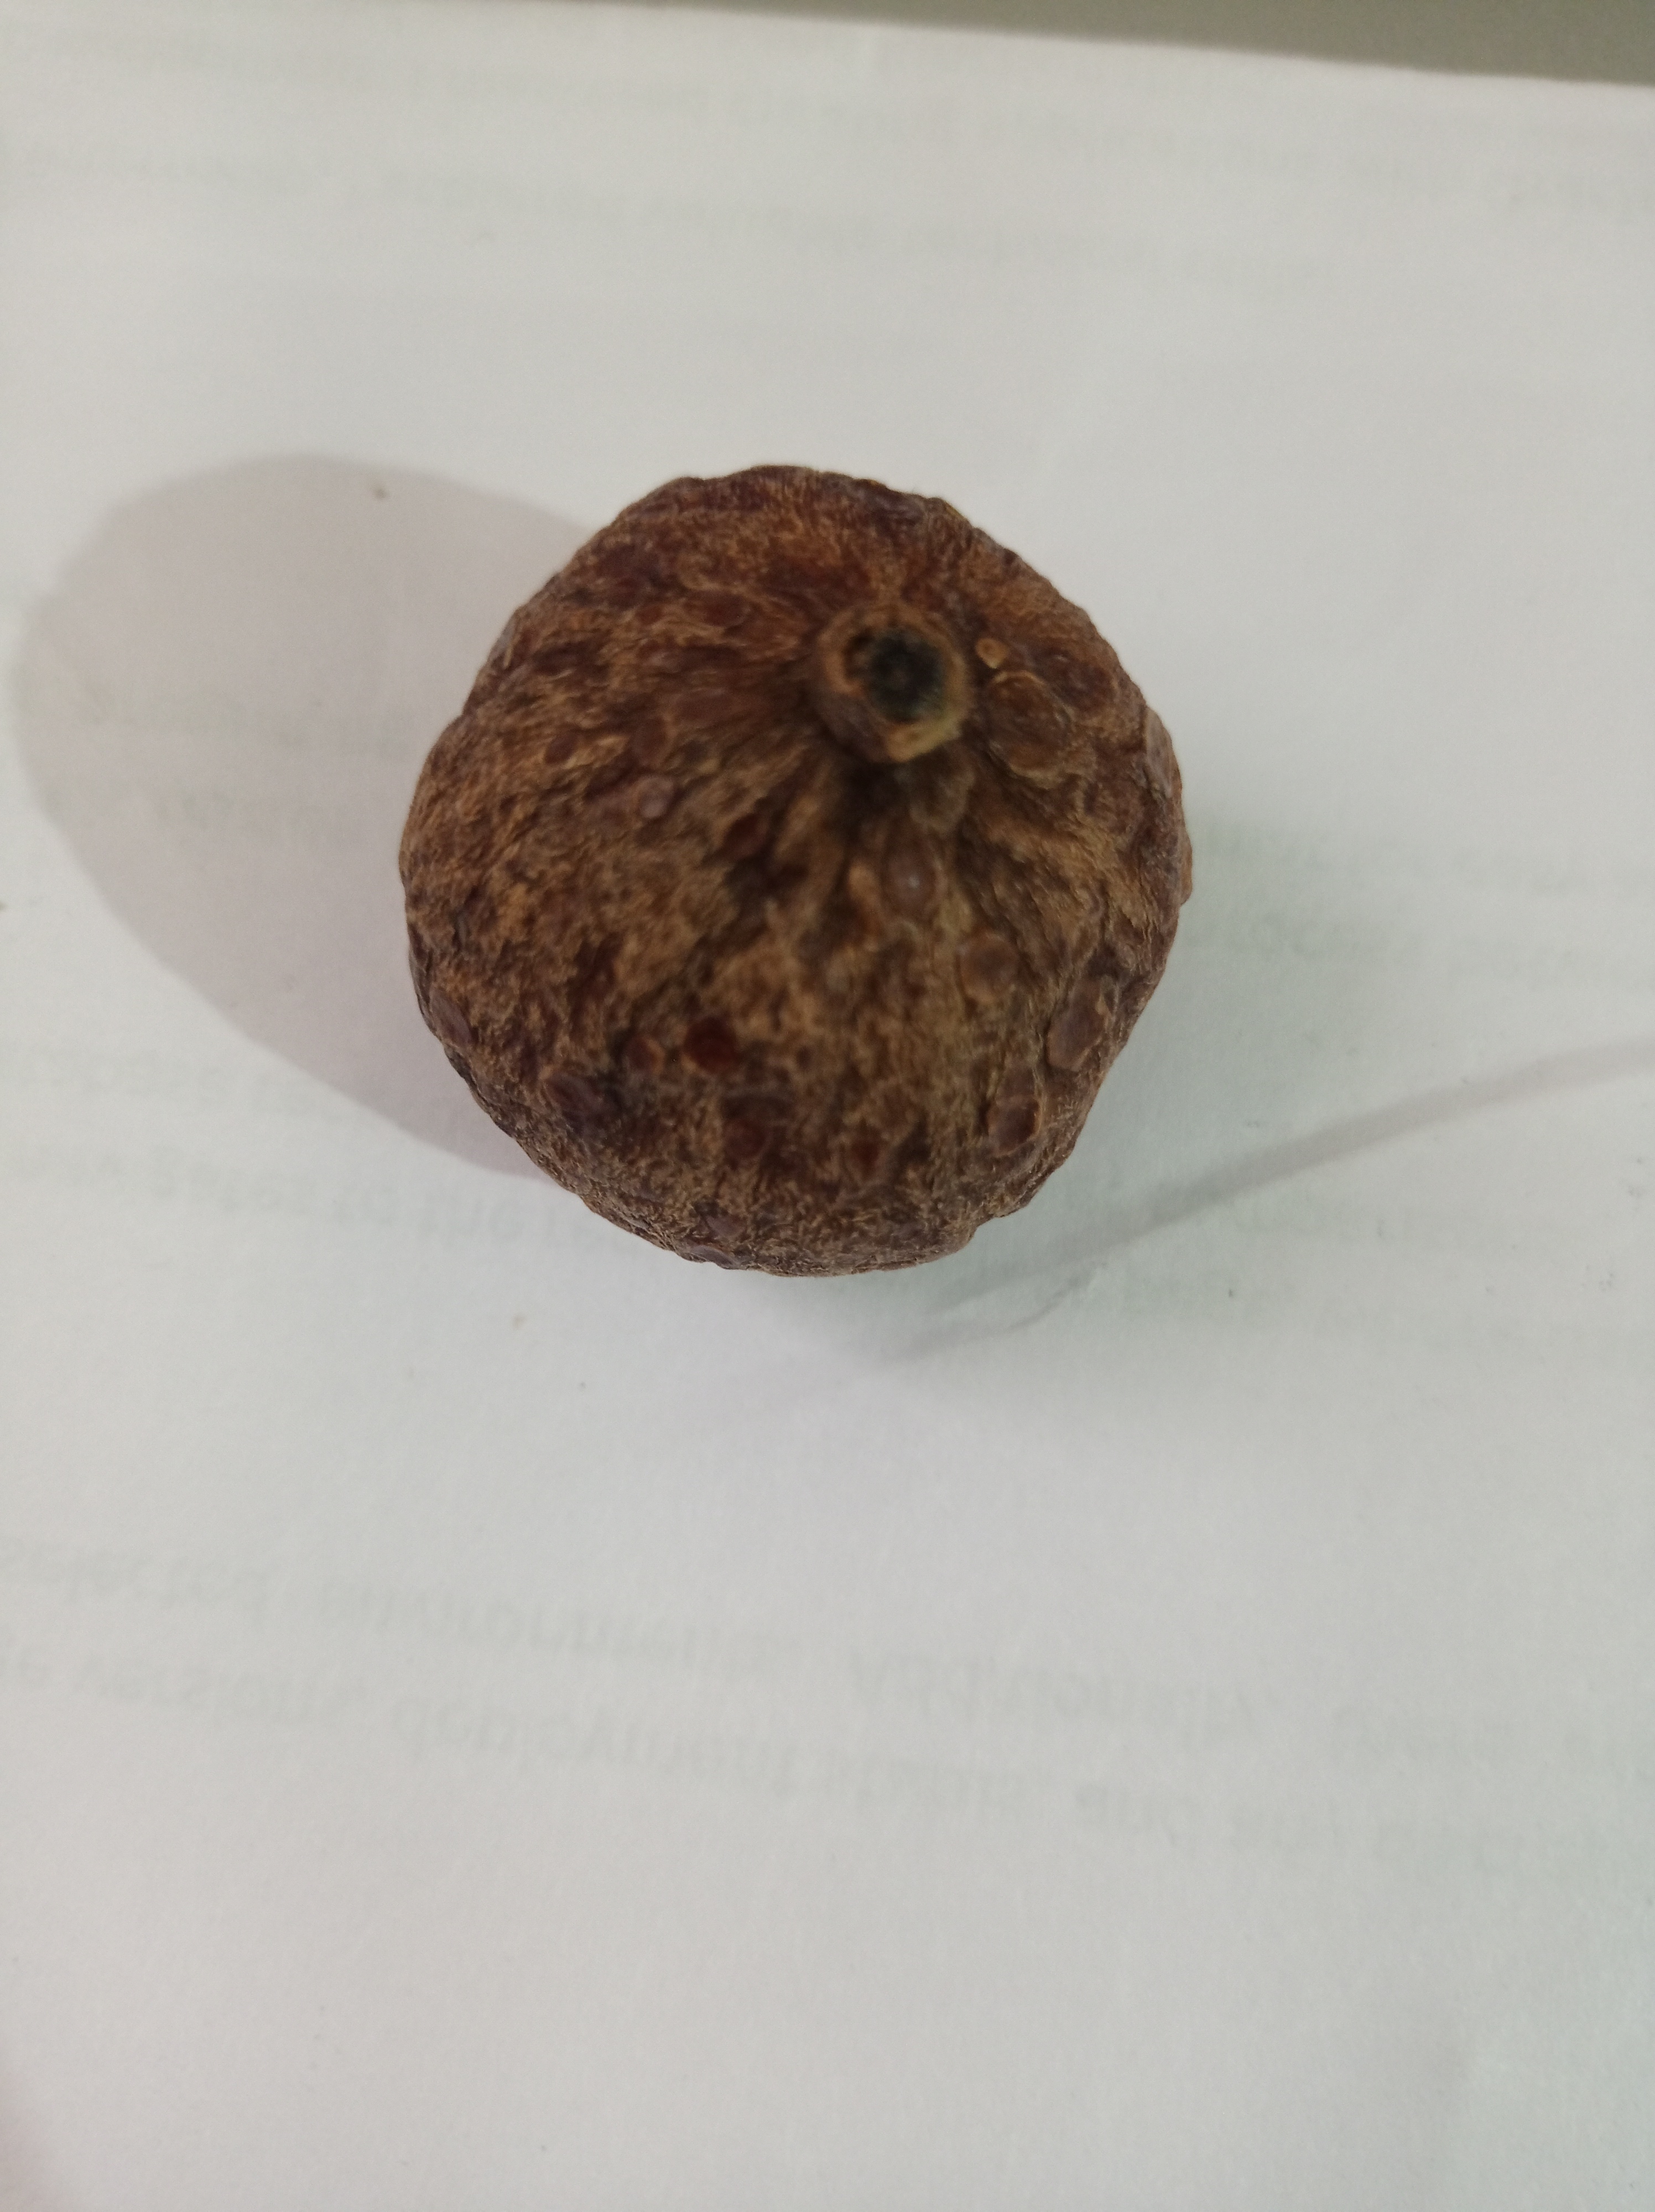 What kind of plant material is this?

madanphal
